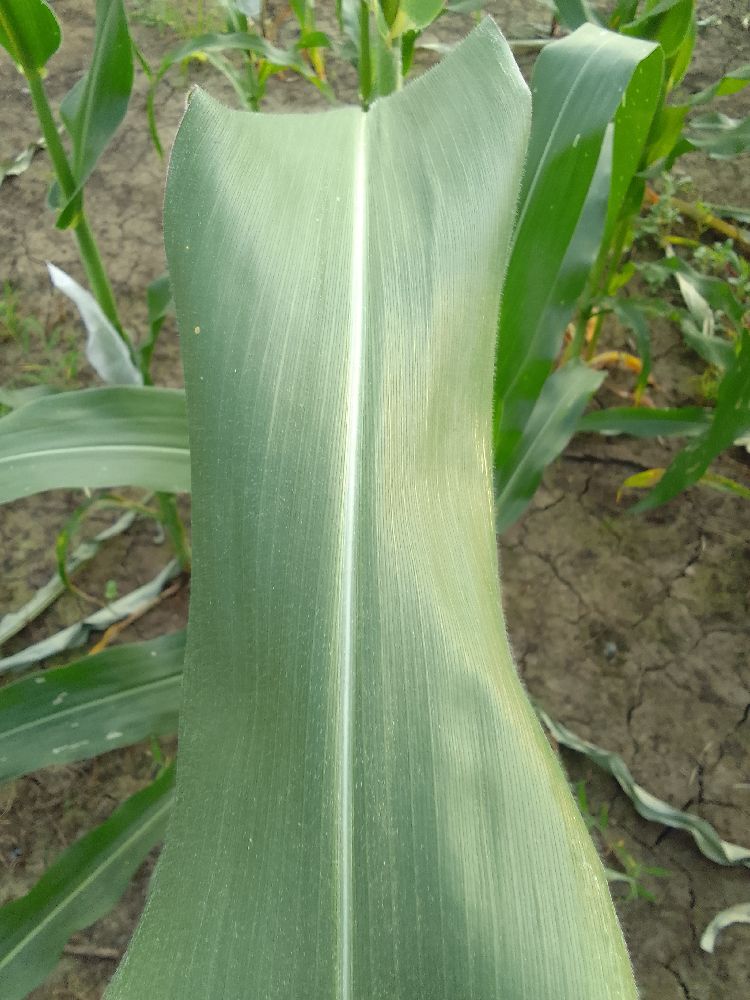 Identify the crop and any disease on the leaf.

maize, healthy
